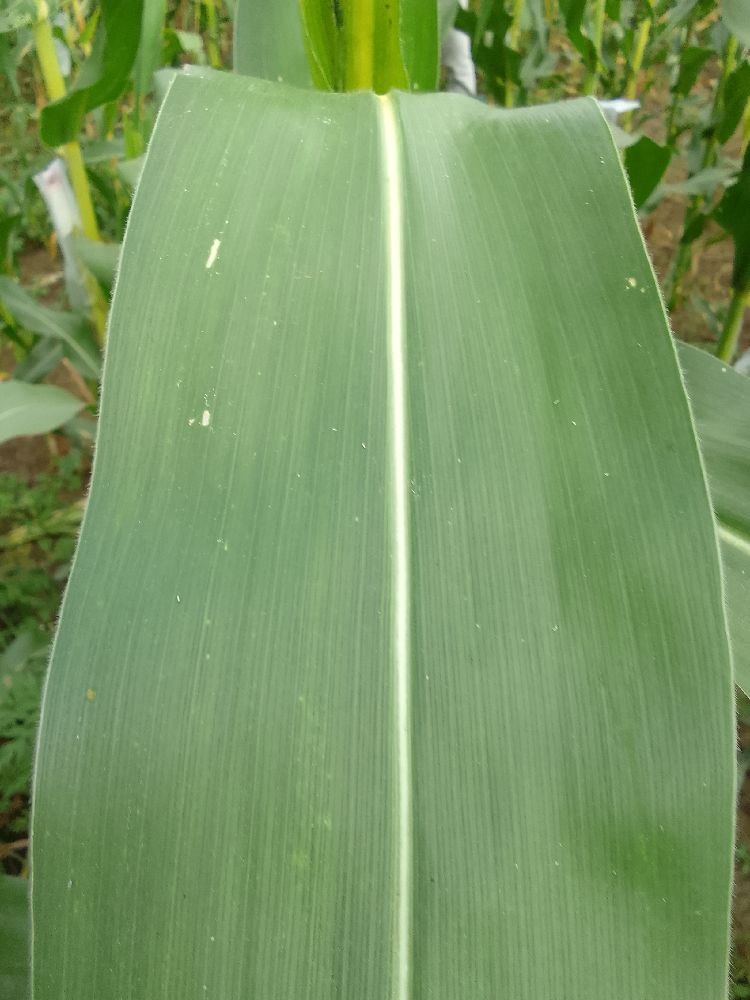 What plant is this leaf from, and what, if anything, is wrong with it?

maize, healthy
